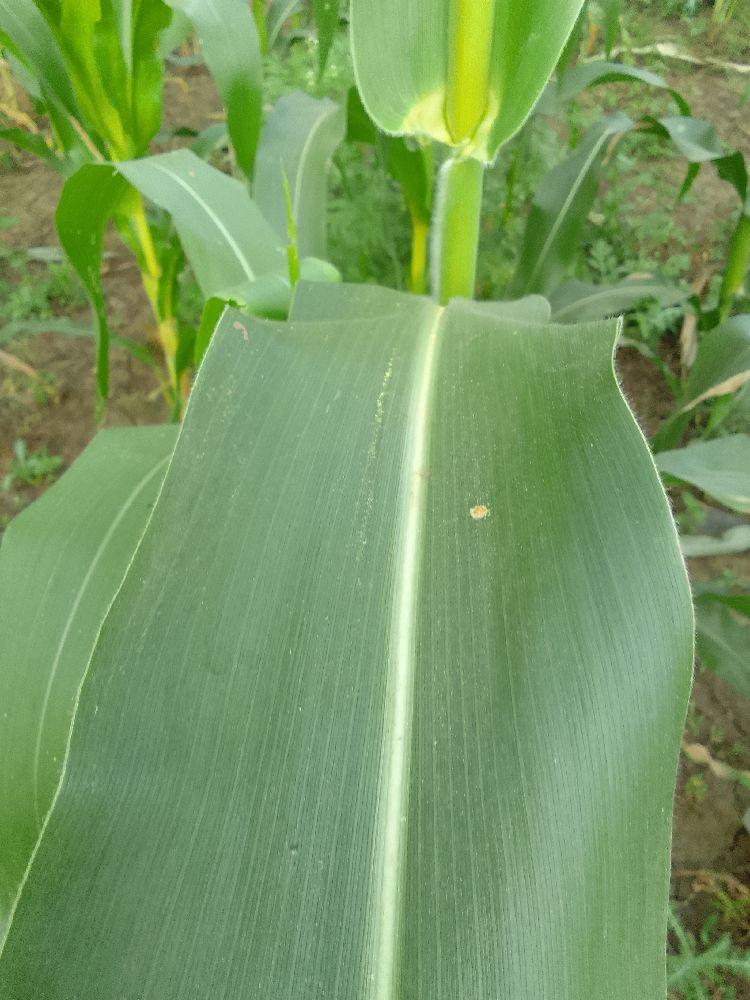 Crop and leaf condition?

maize, healthy
